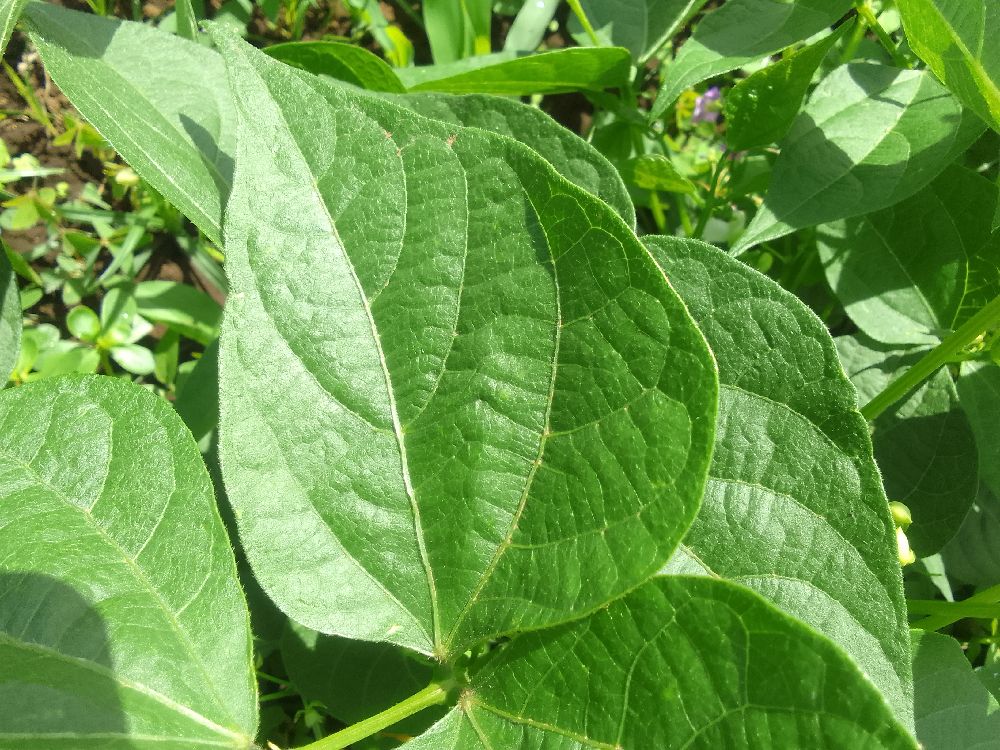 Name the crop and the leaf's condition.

common bean, healthy
